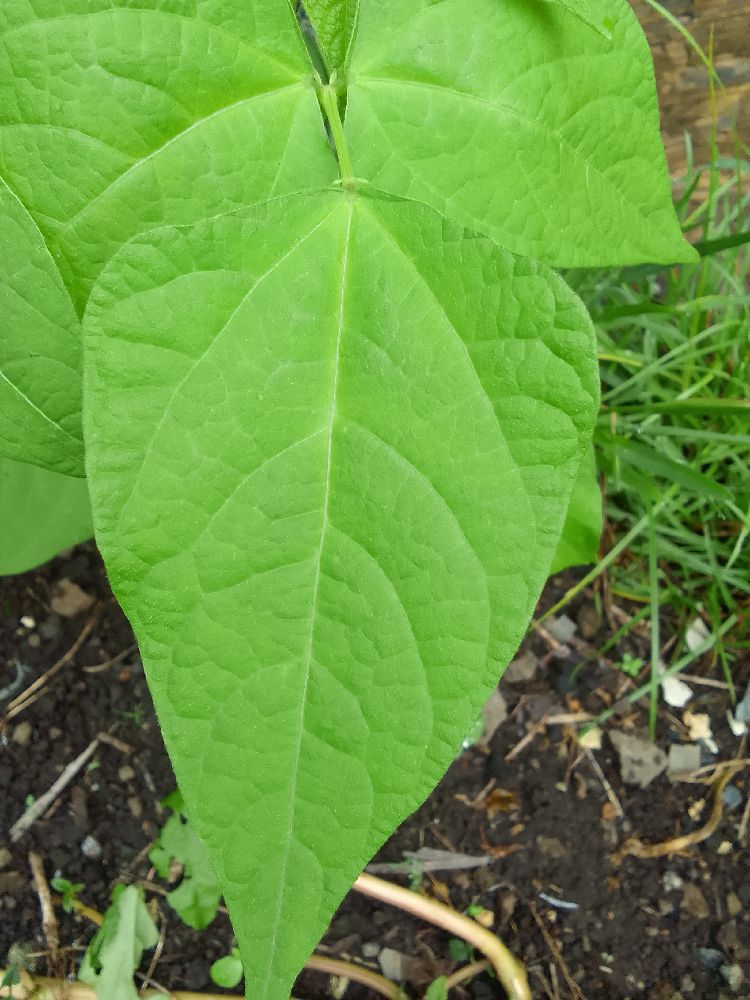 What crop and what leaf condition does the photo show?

common bean, healthy
